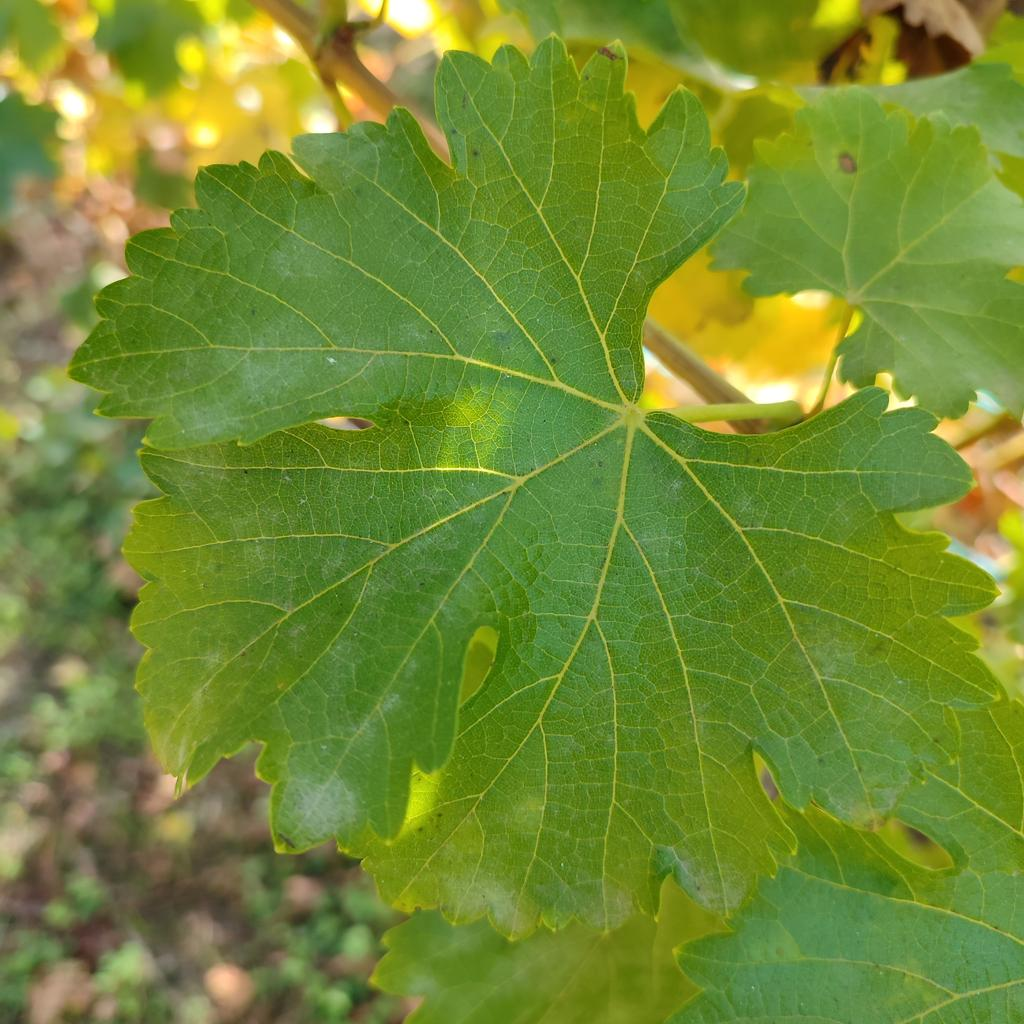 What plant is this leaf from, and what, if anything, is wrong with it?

grapevine, powdery mildew
